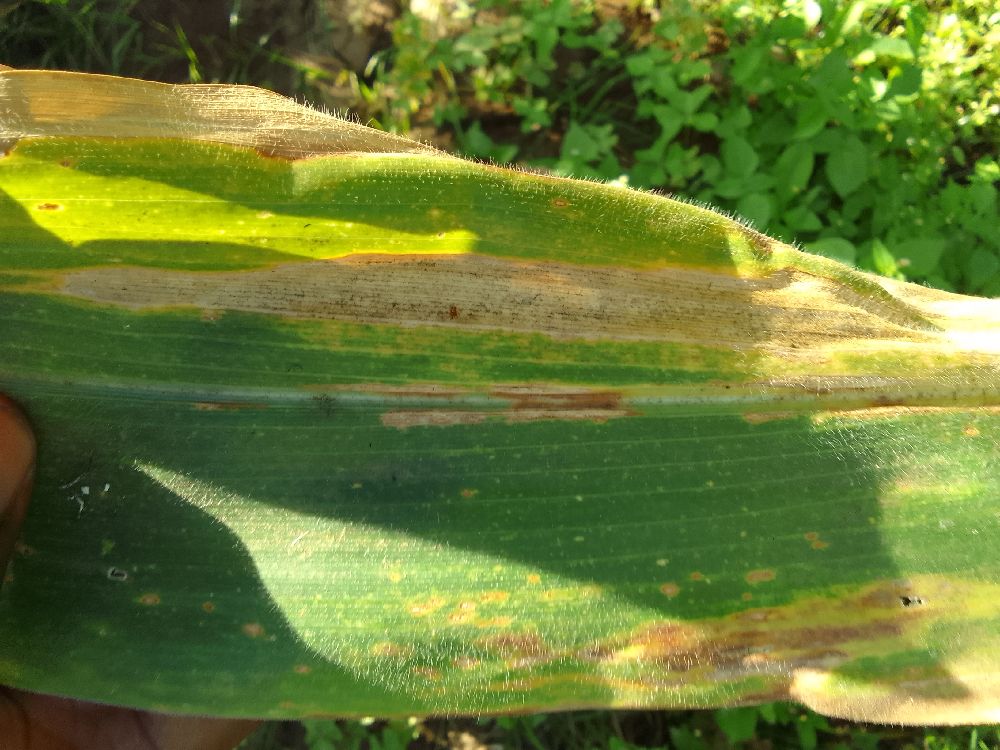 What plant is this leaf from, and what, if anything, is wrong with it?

maize, maize lethal necrosis
